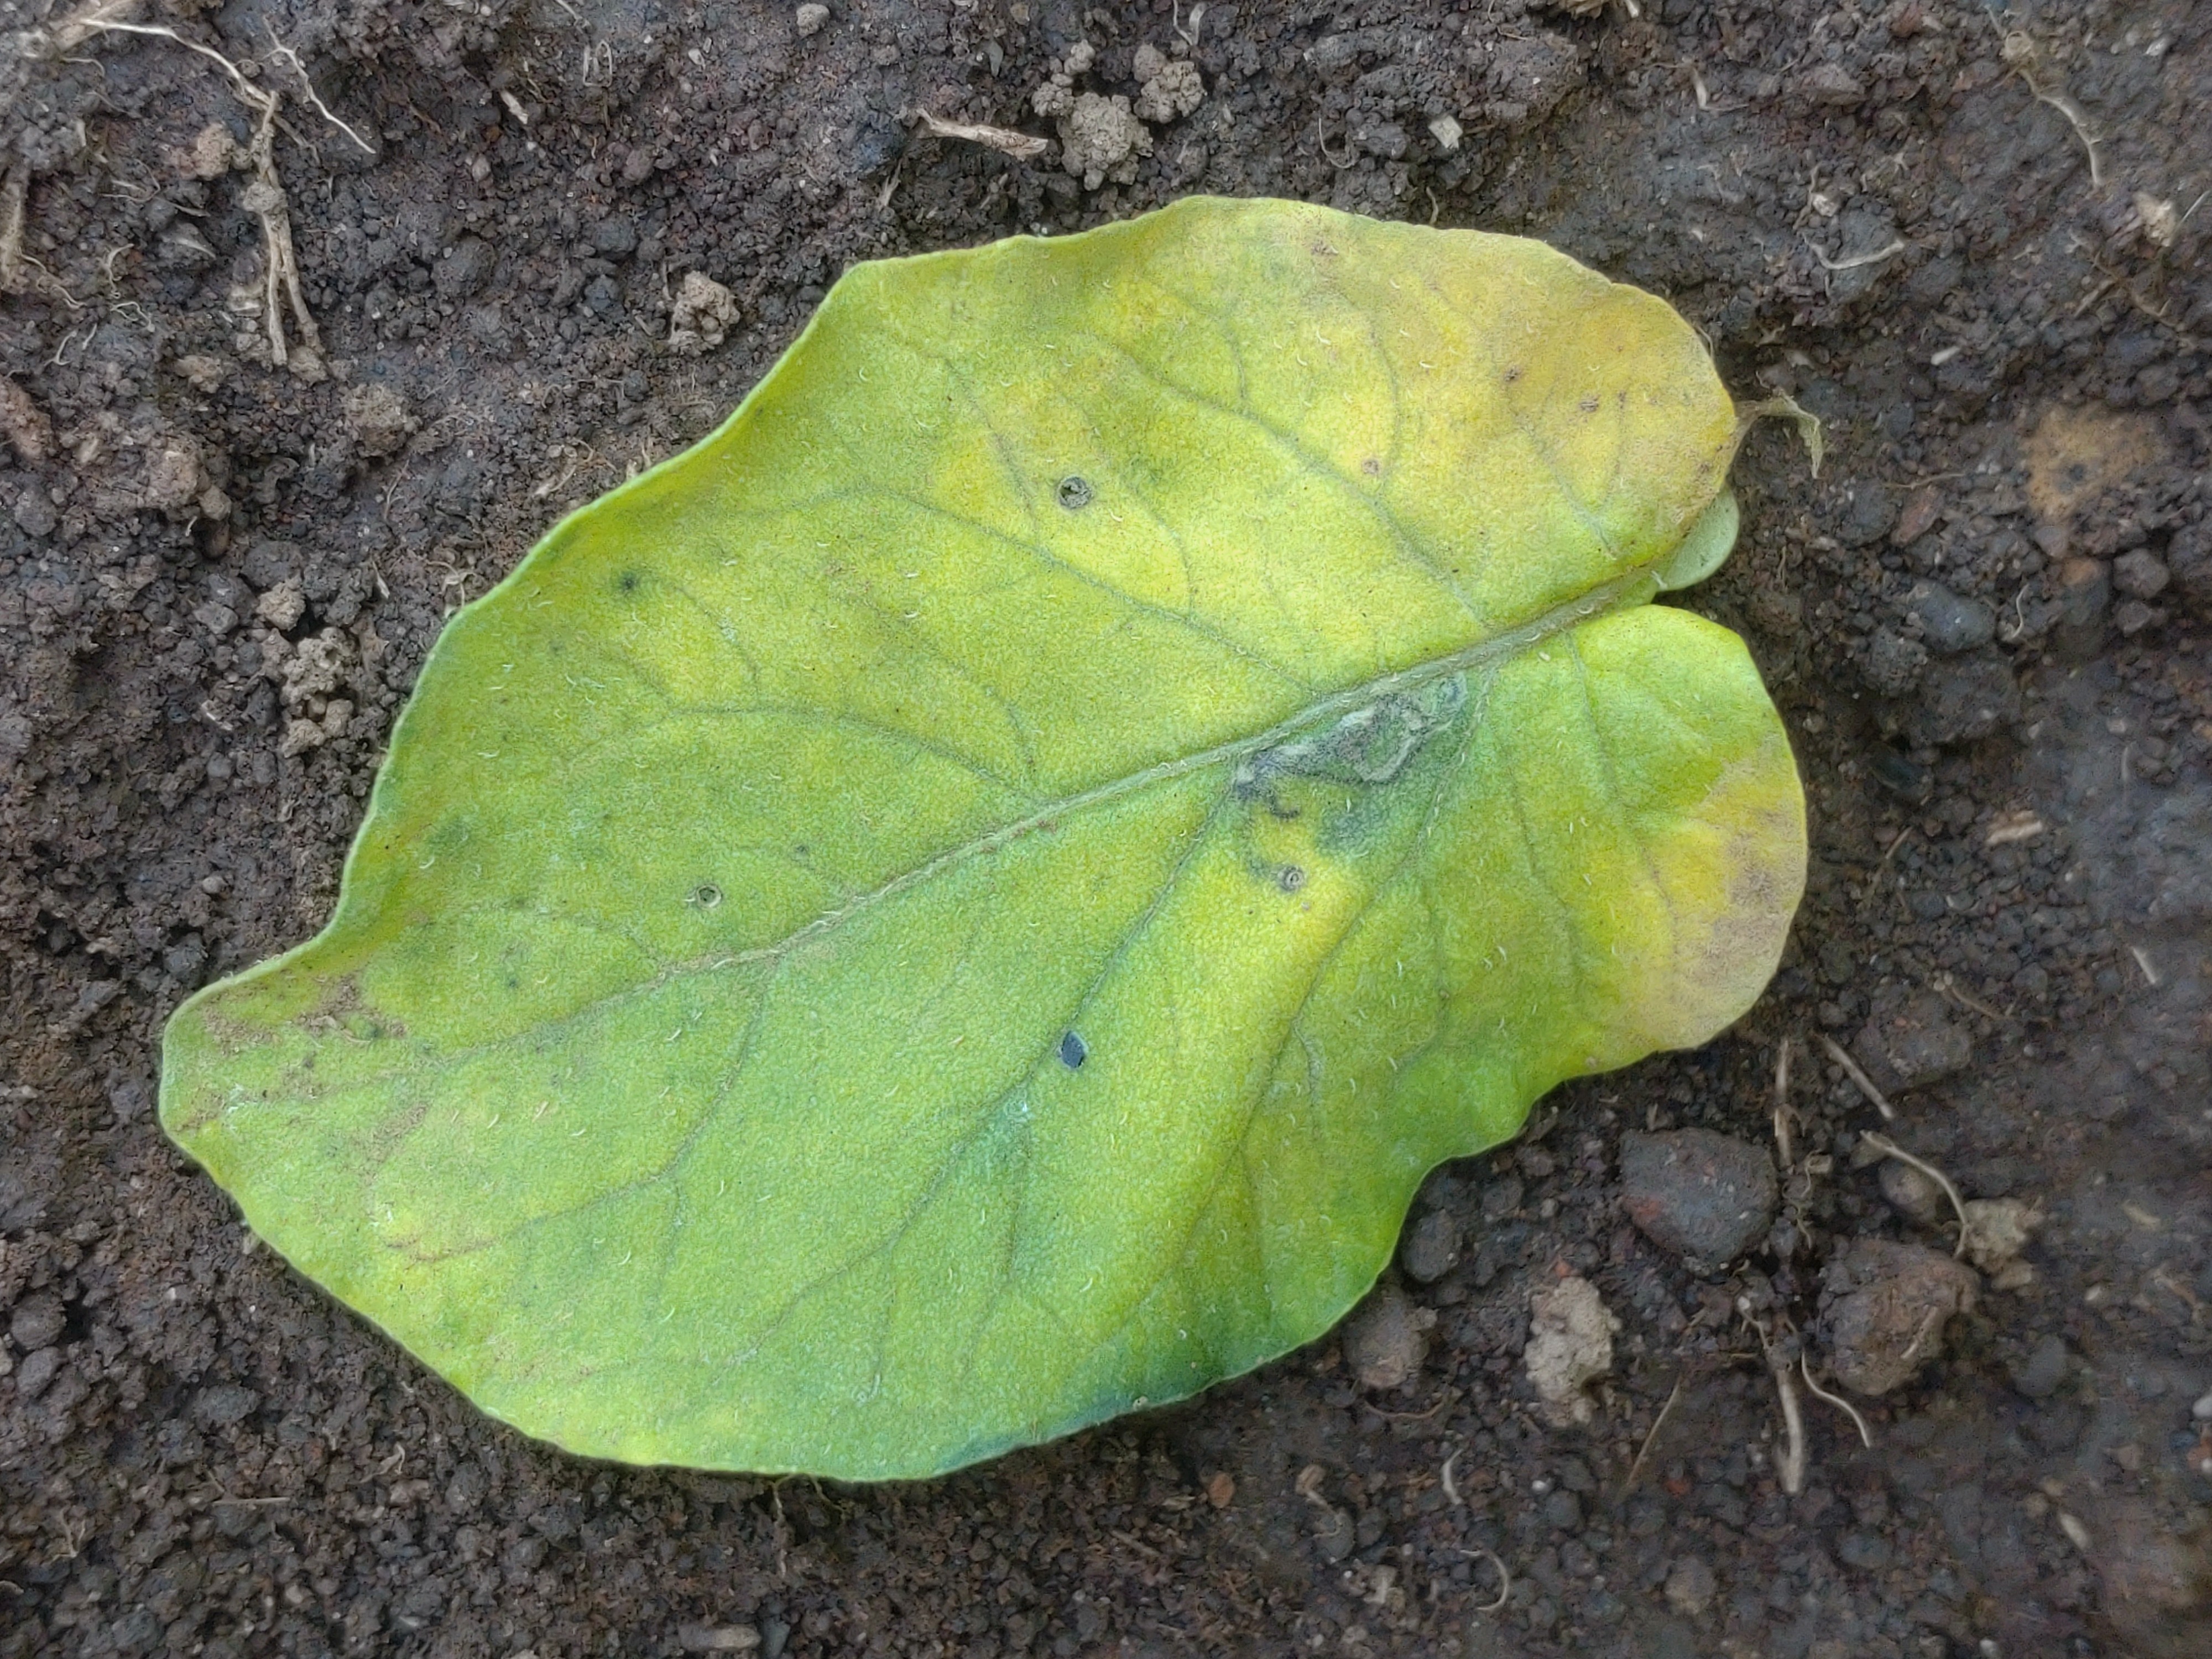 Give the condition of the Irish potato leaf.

late blight
